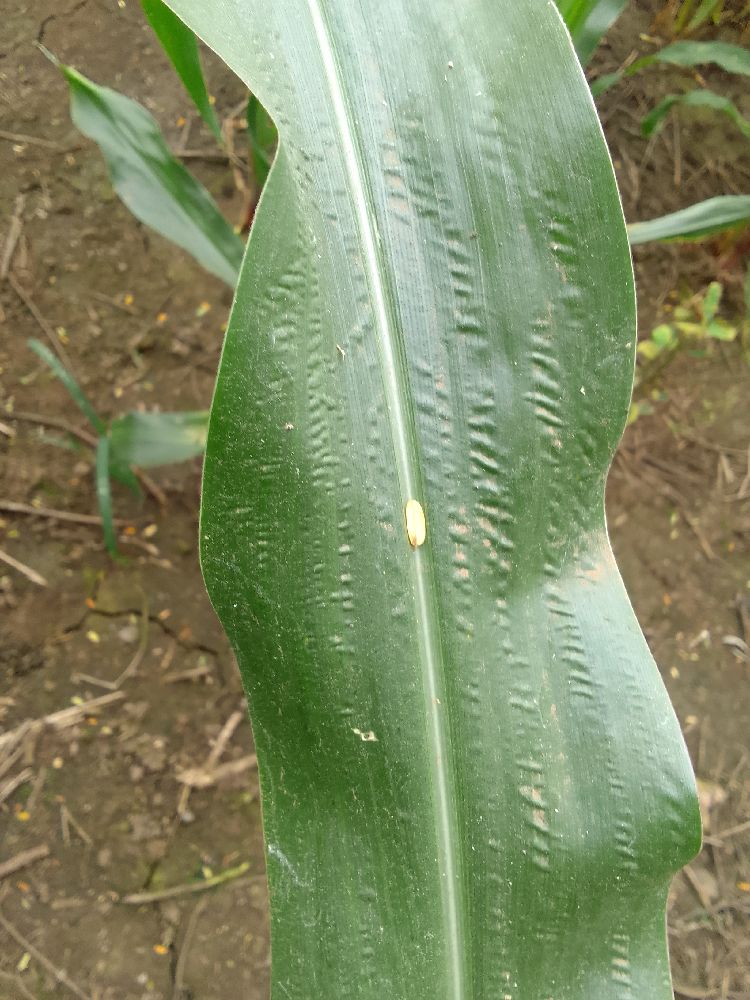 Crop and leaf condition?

maize, healthy
